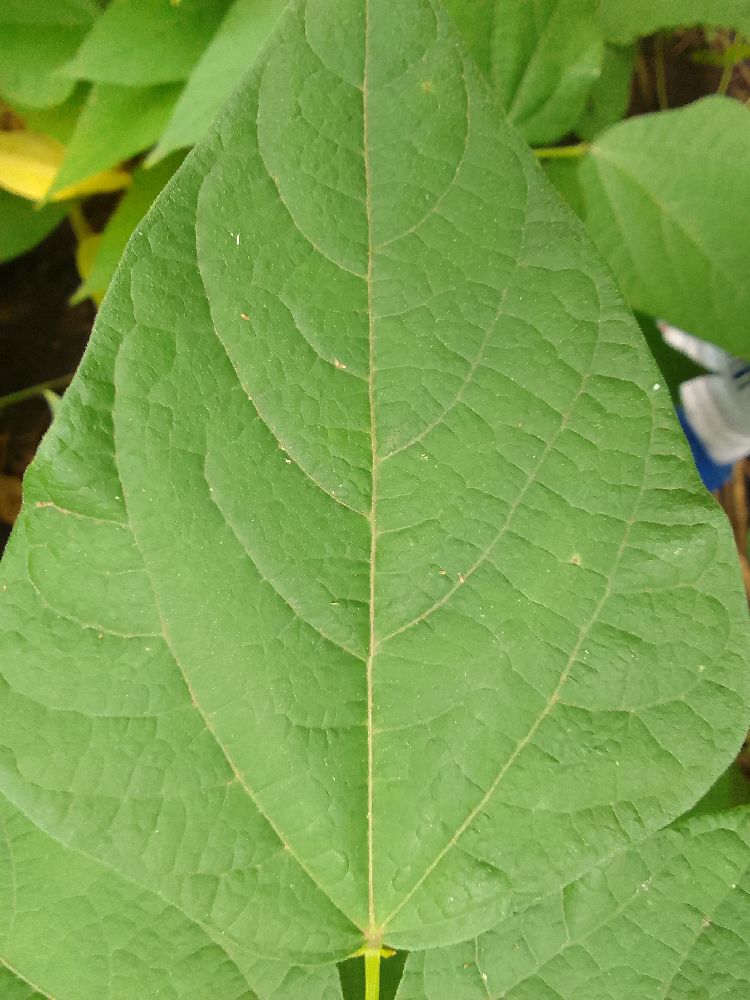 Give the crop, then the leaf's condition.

common bean, healthy
